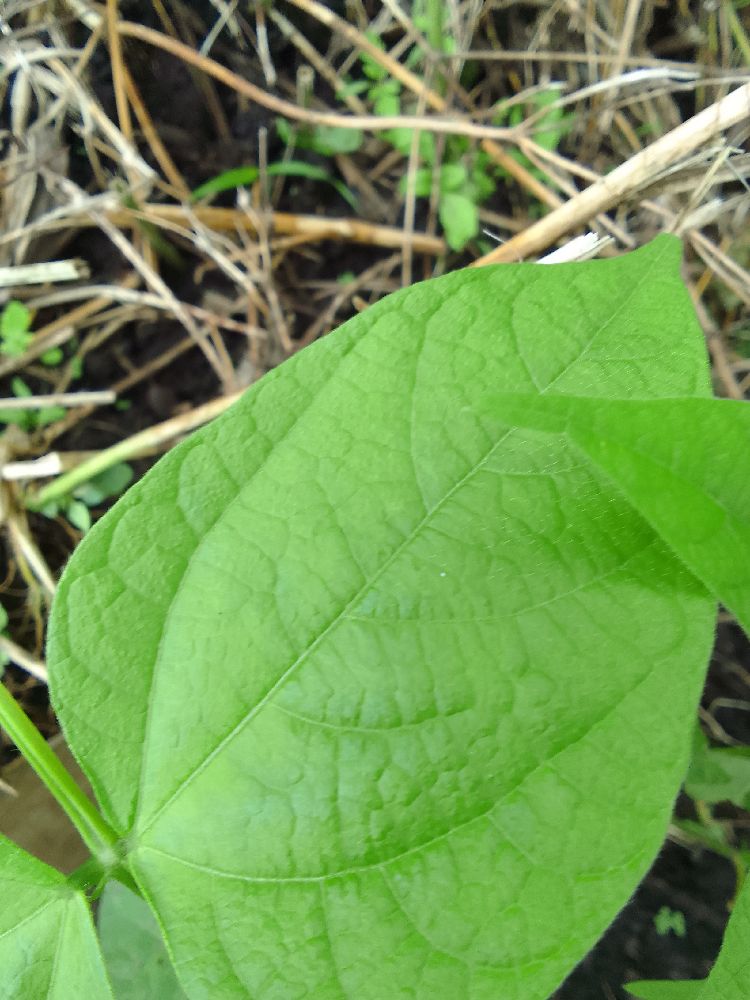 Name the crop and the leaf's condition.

common bean, healthy
